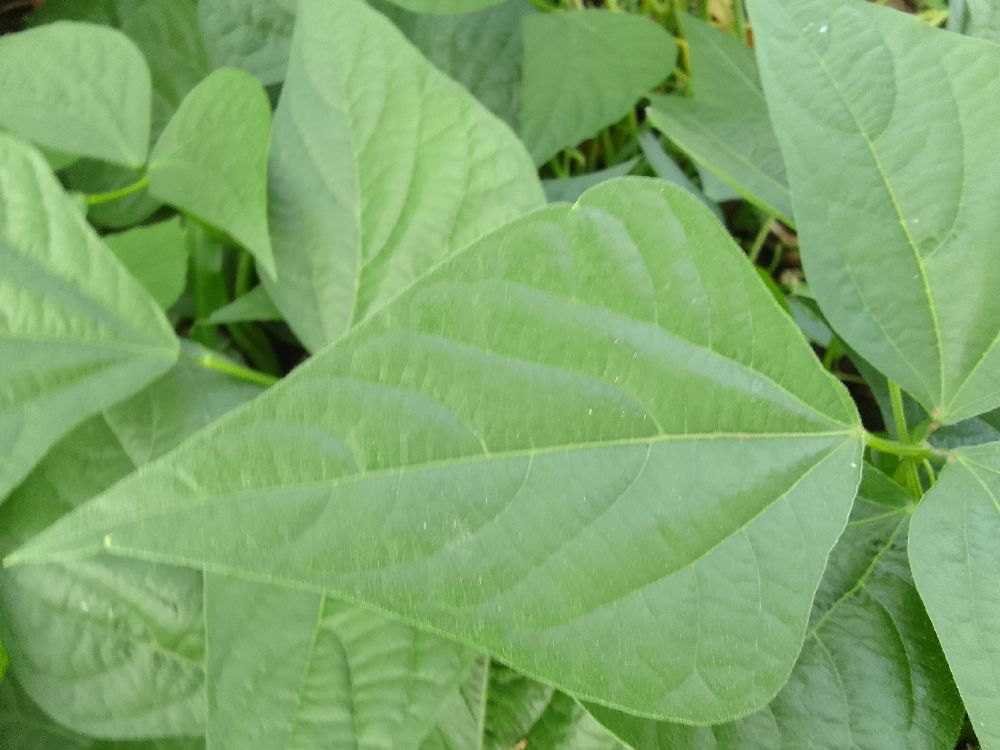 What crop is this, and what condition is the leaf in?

common bean, healthy
